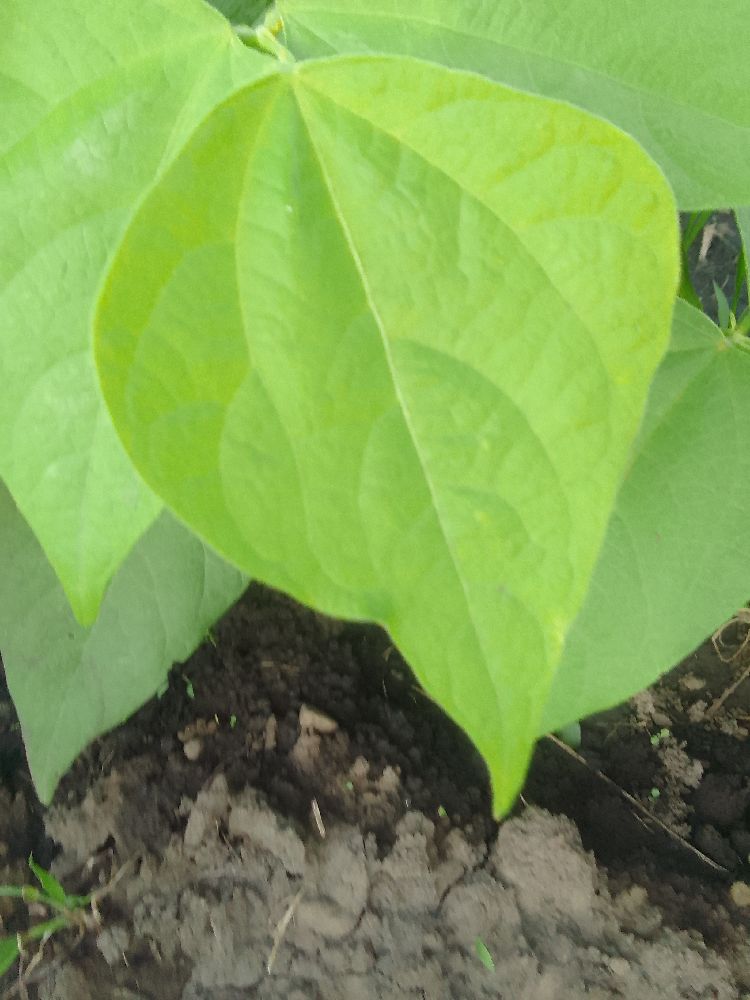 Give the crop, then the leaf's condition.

common bean, healthy
